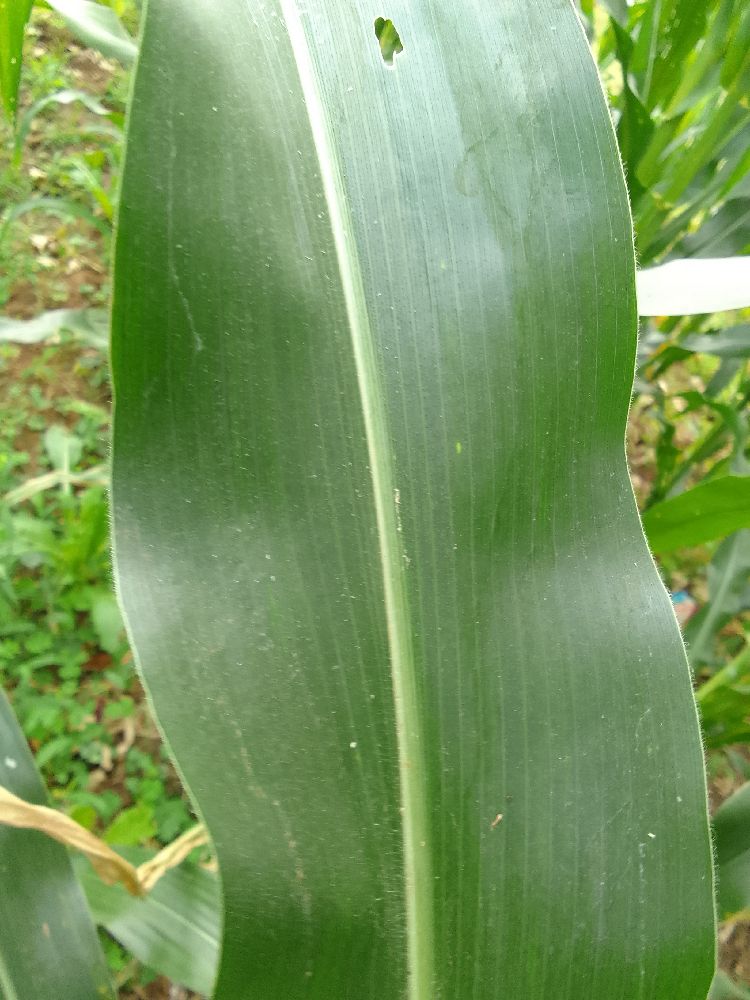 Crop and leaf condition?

maize, healthy
